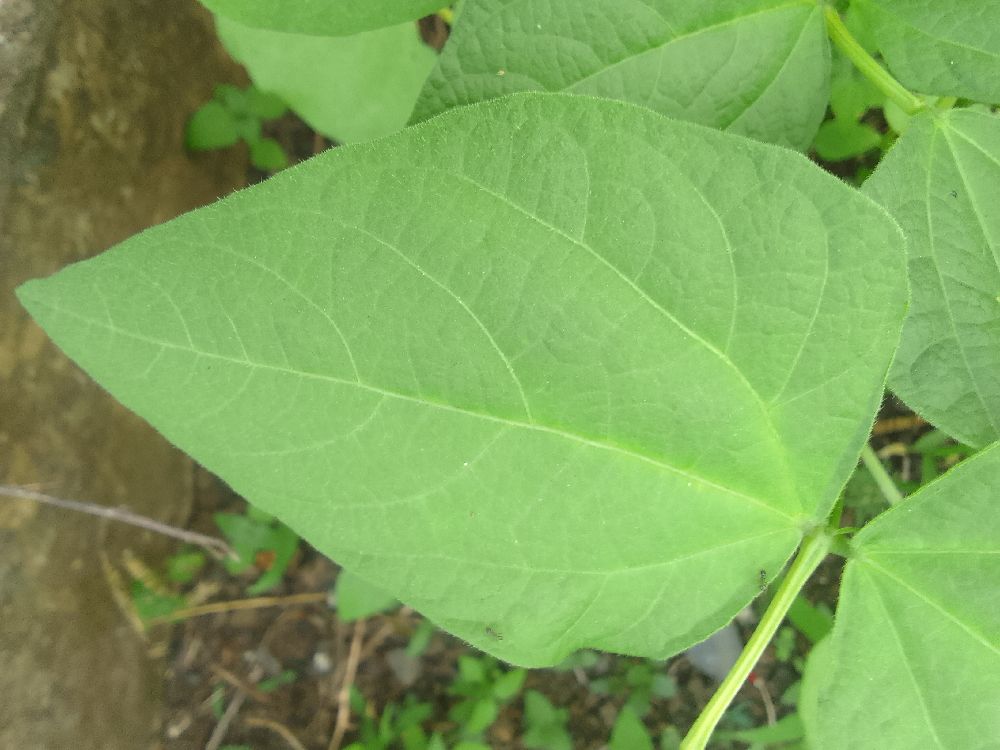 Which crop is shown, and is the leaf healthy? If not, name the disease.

common bean, healthy
